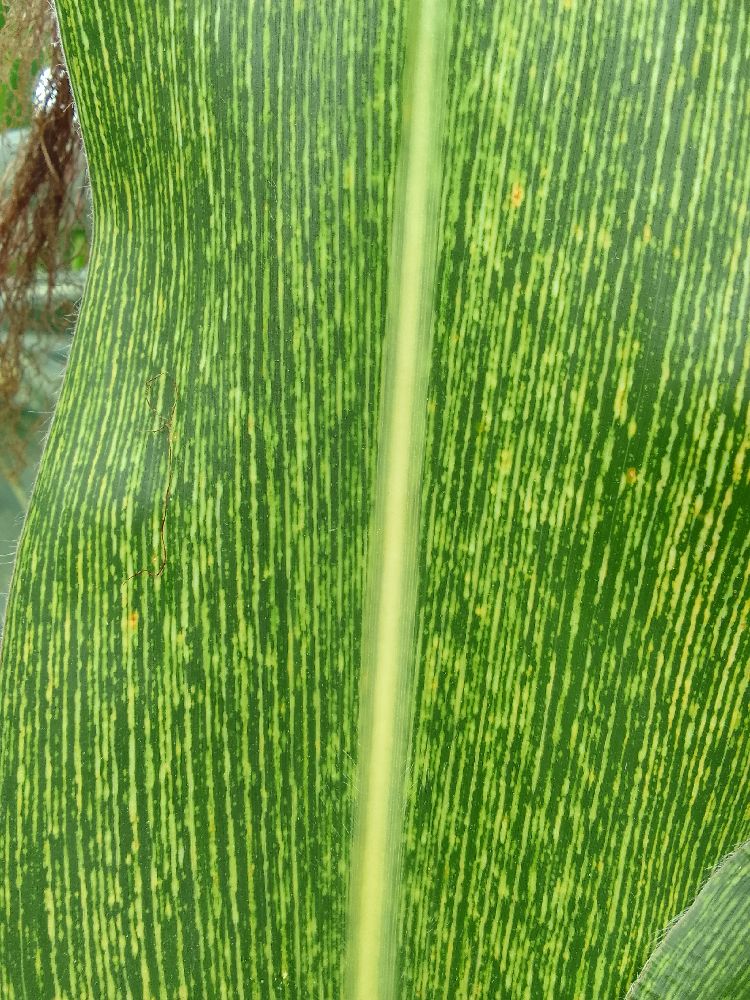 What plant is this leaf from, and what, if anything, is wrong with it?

maize, maize streak virus
